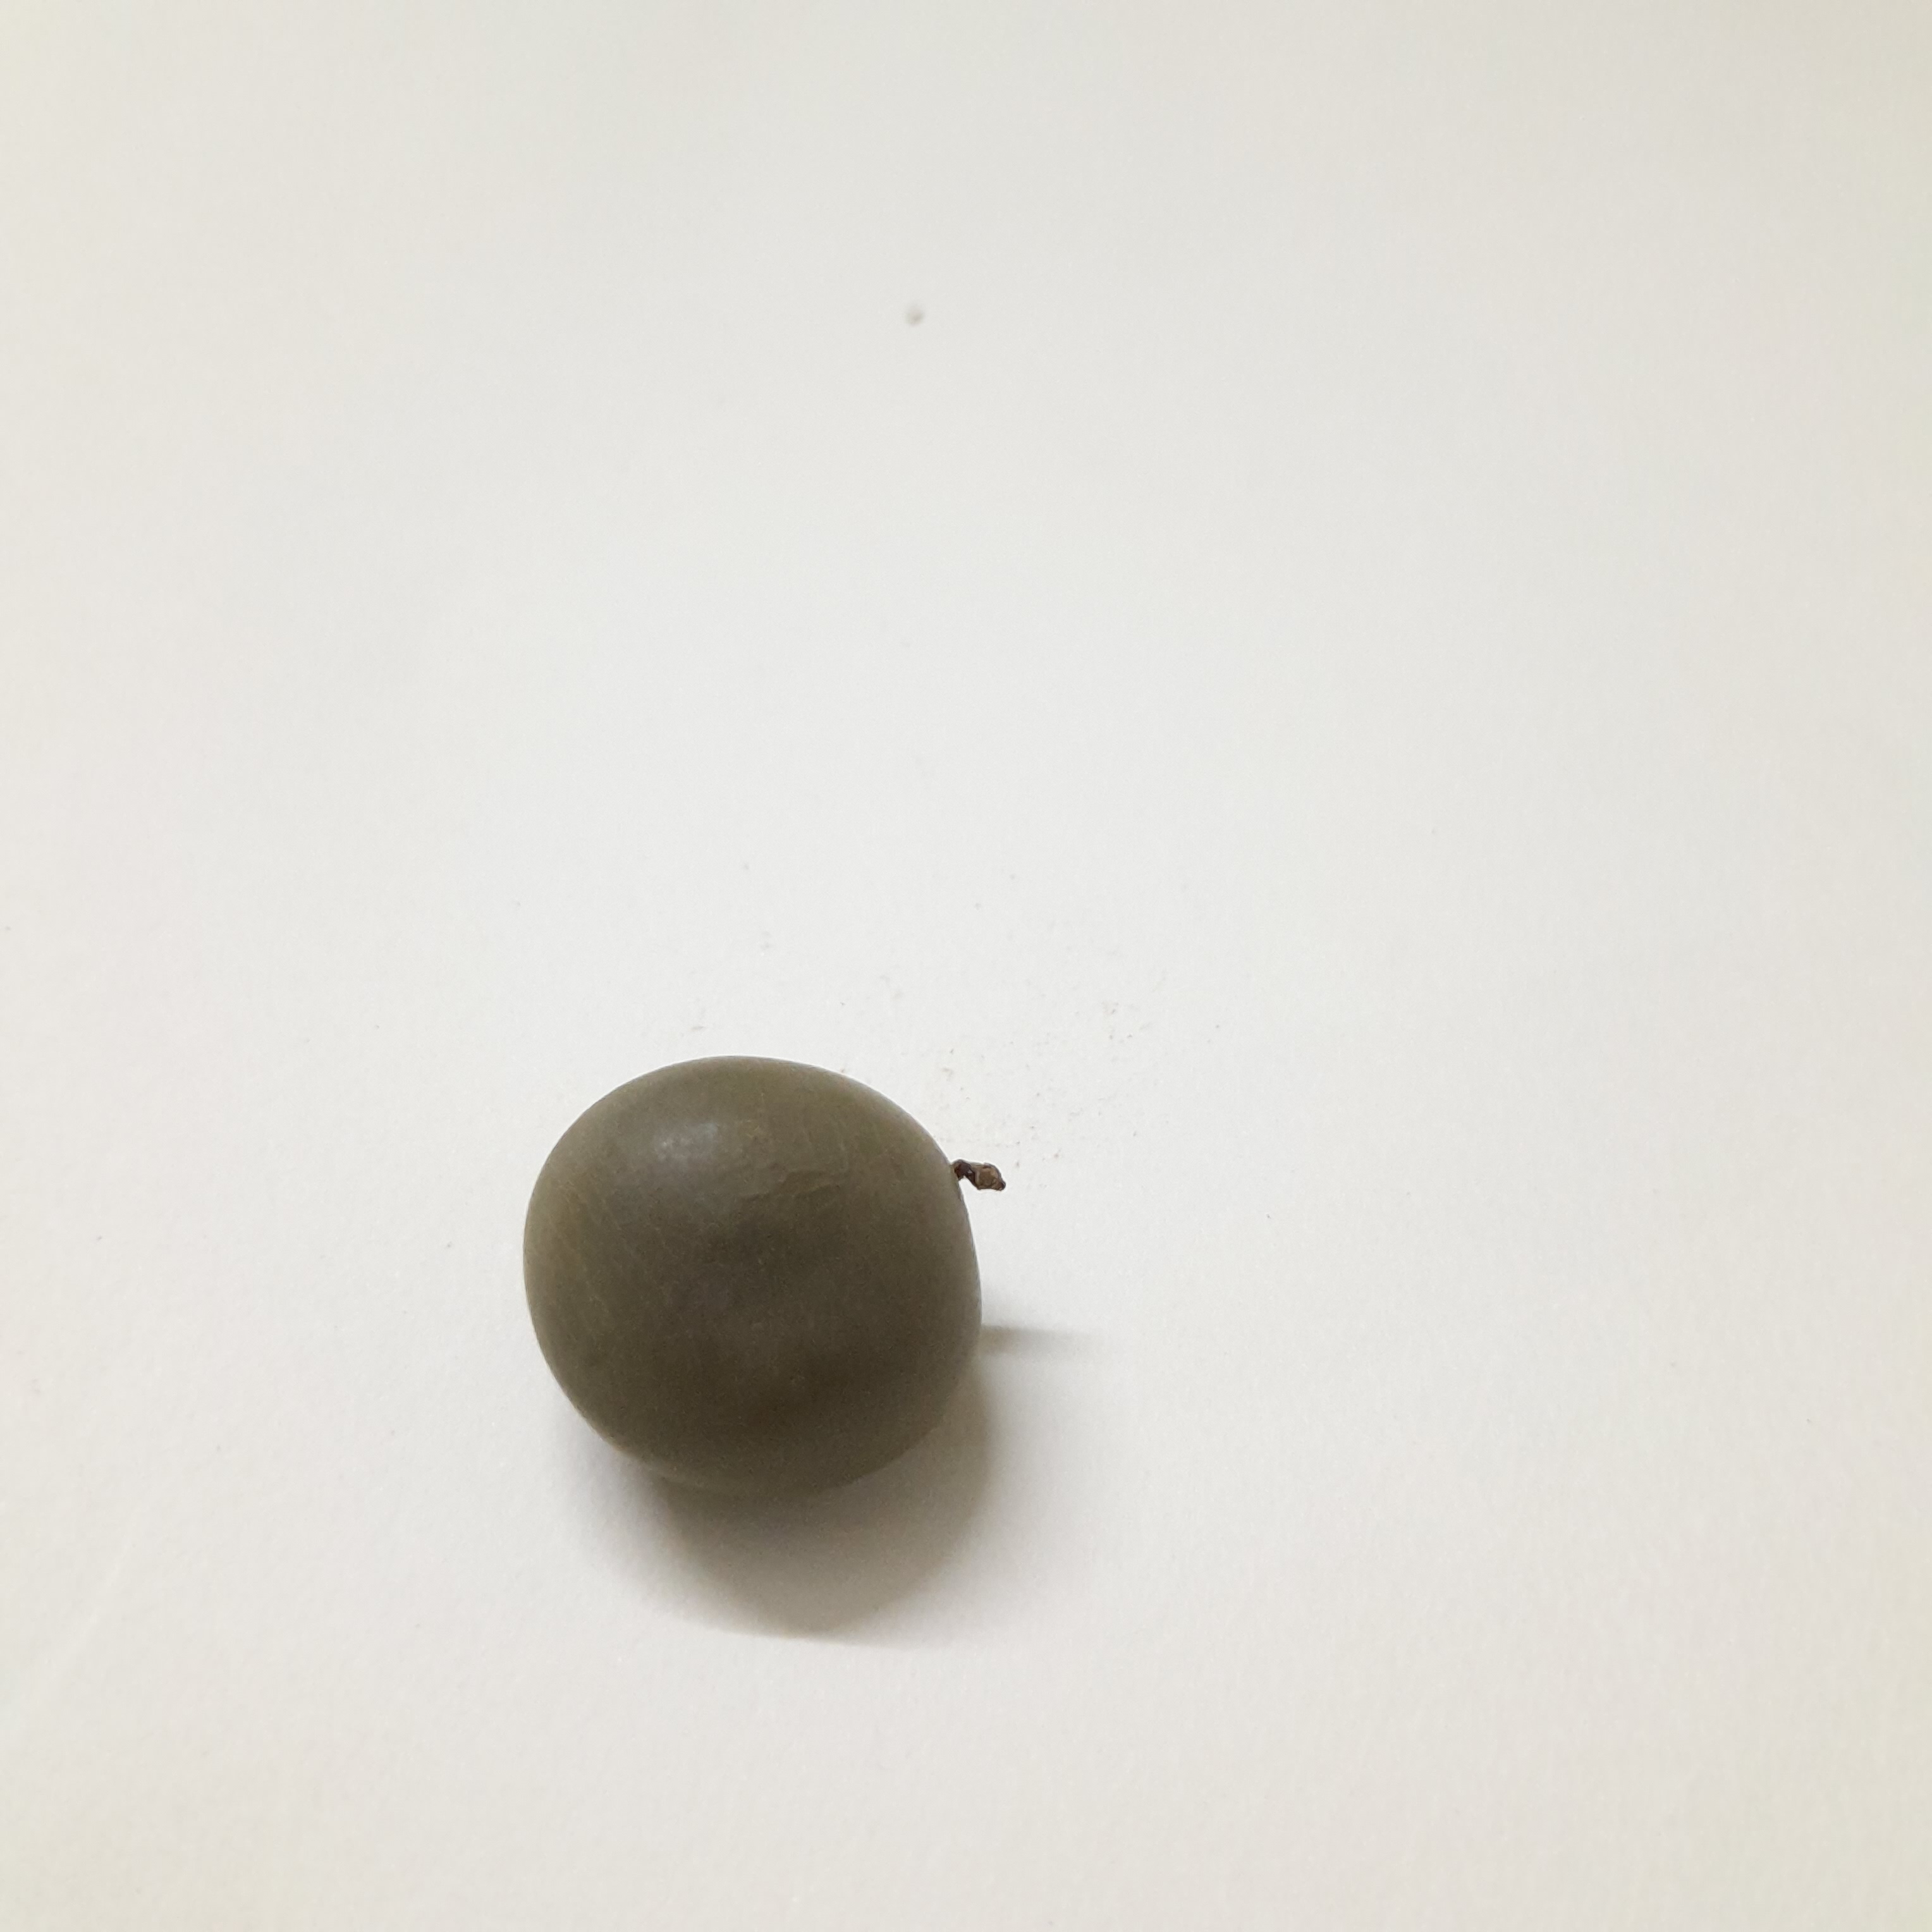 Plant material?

sagargota
